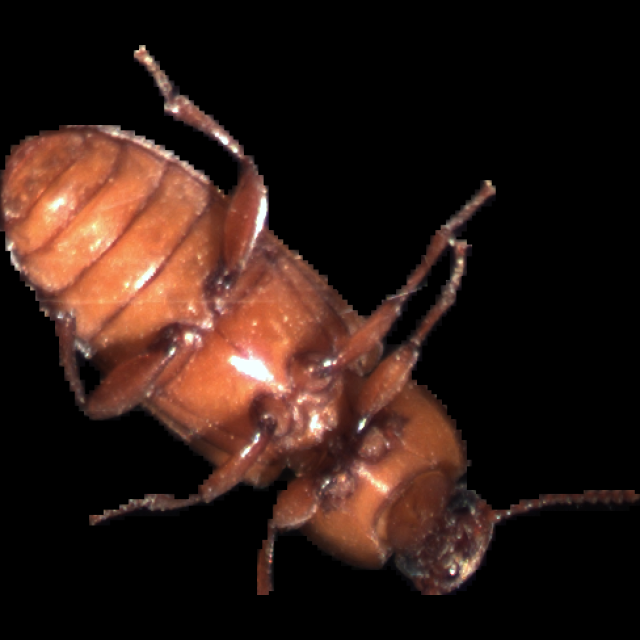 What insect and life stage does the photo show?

mealworm beetle
